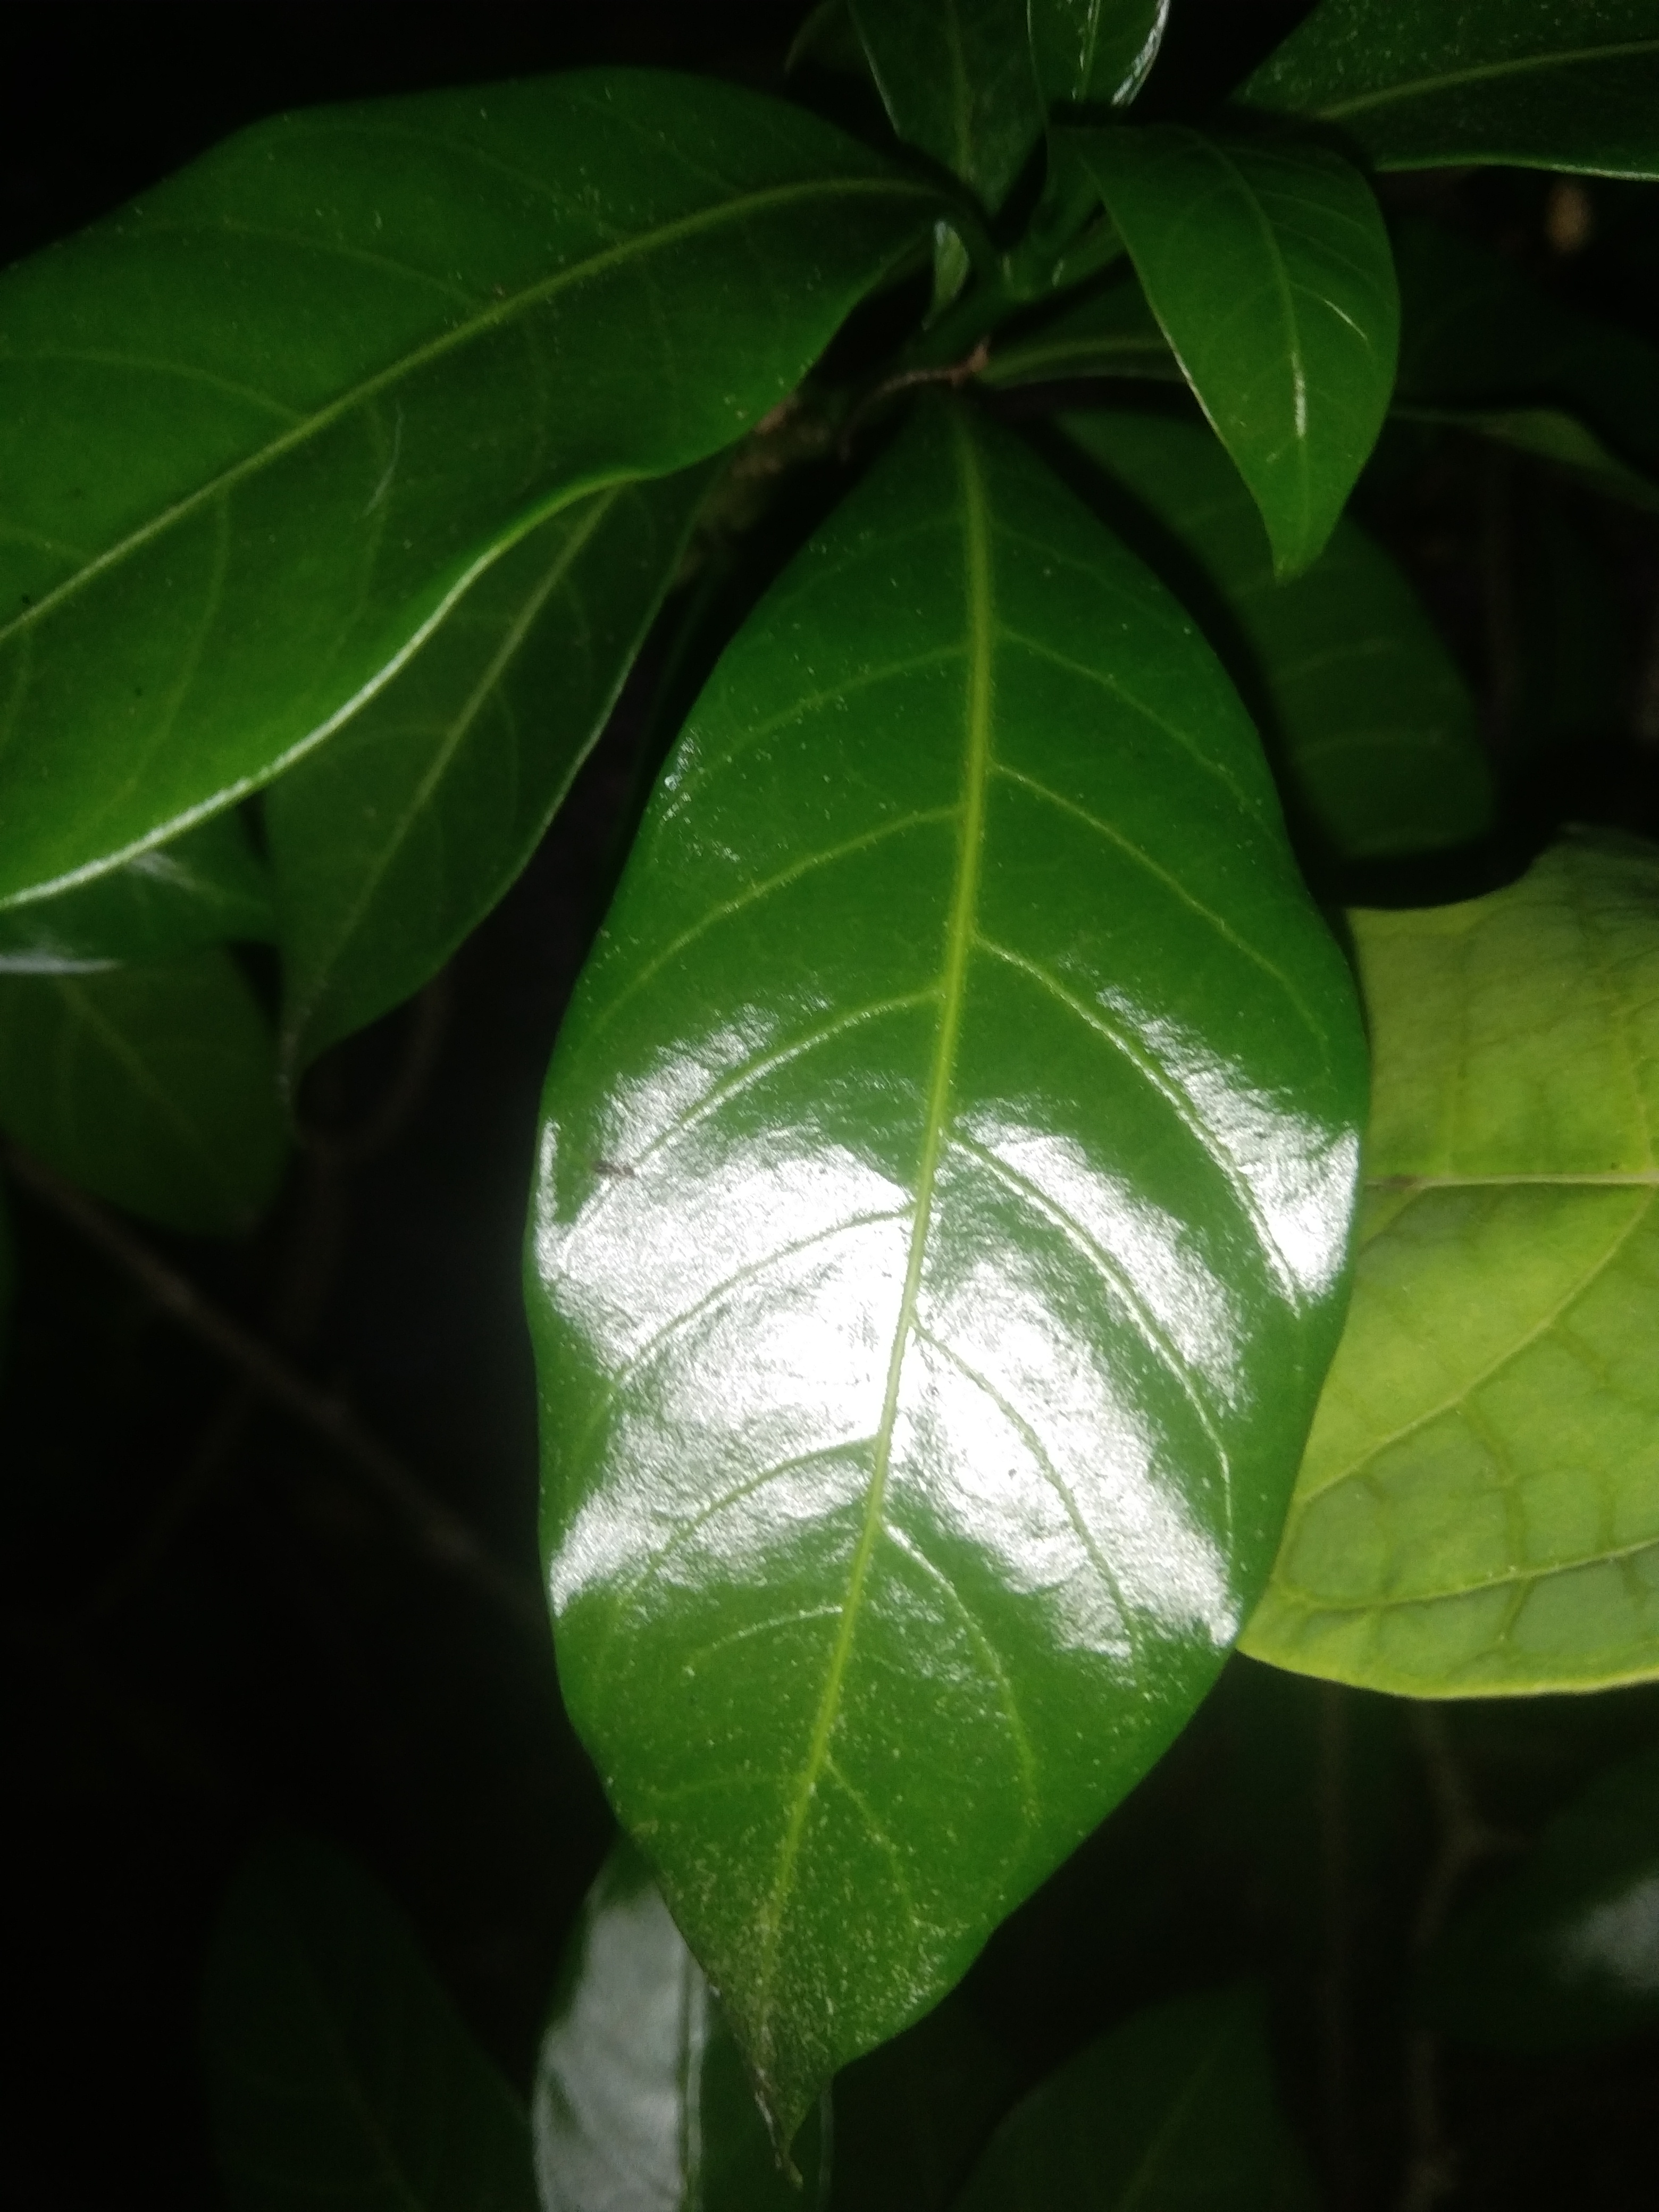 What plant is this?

togor
